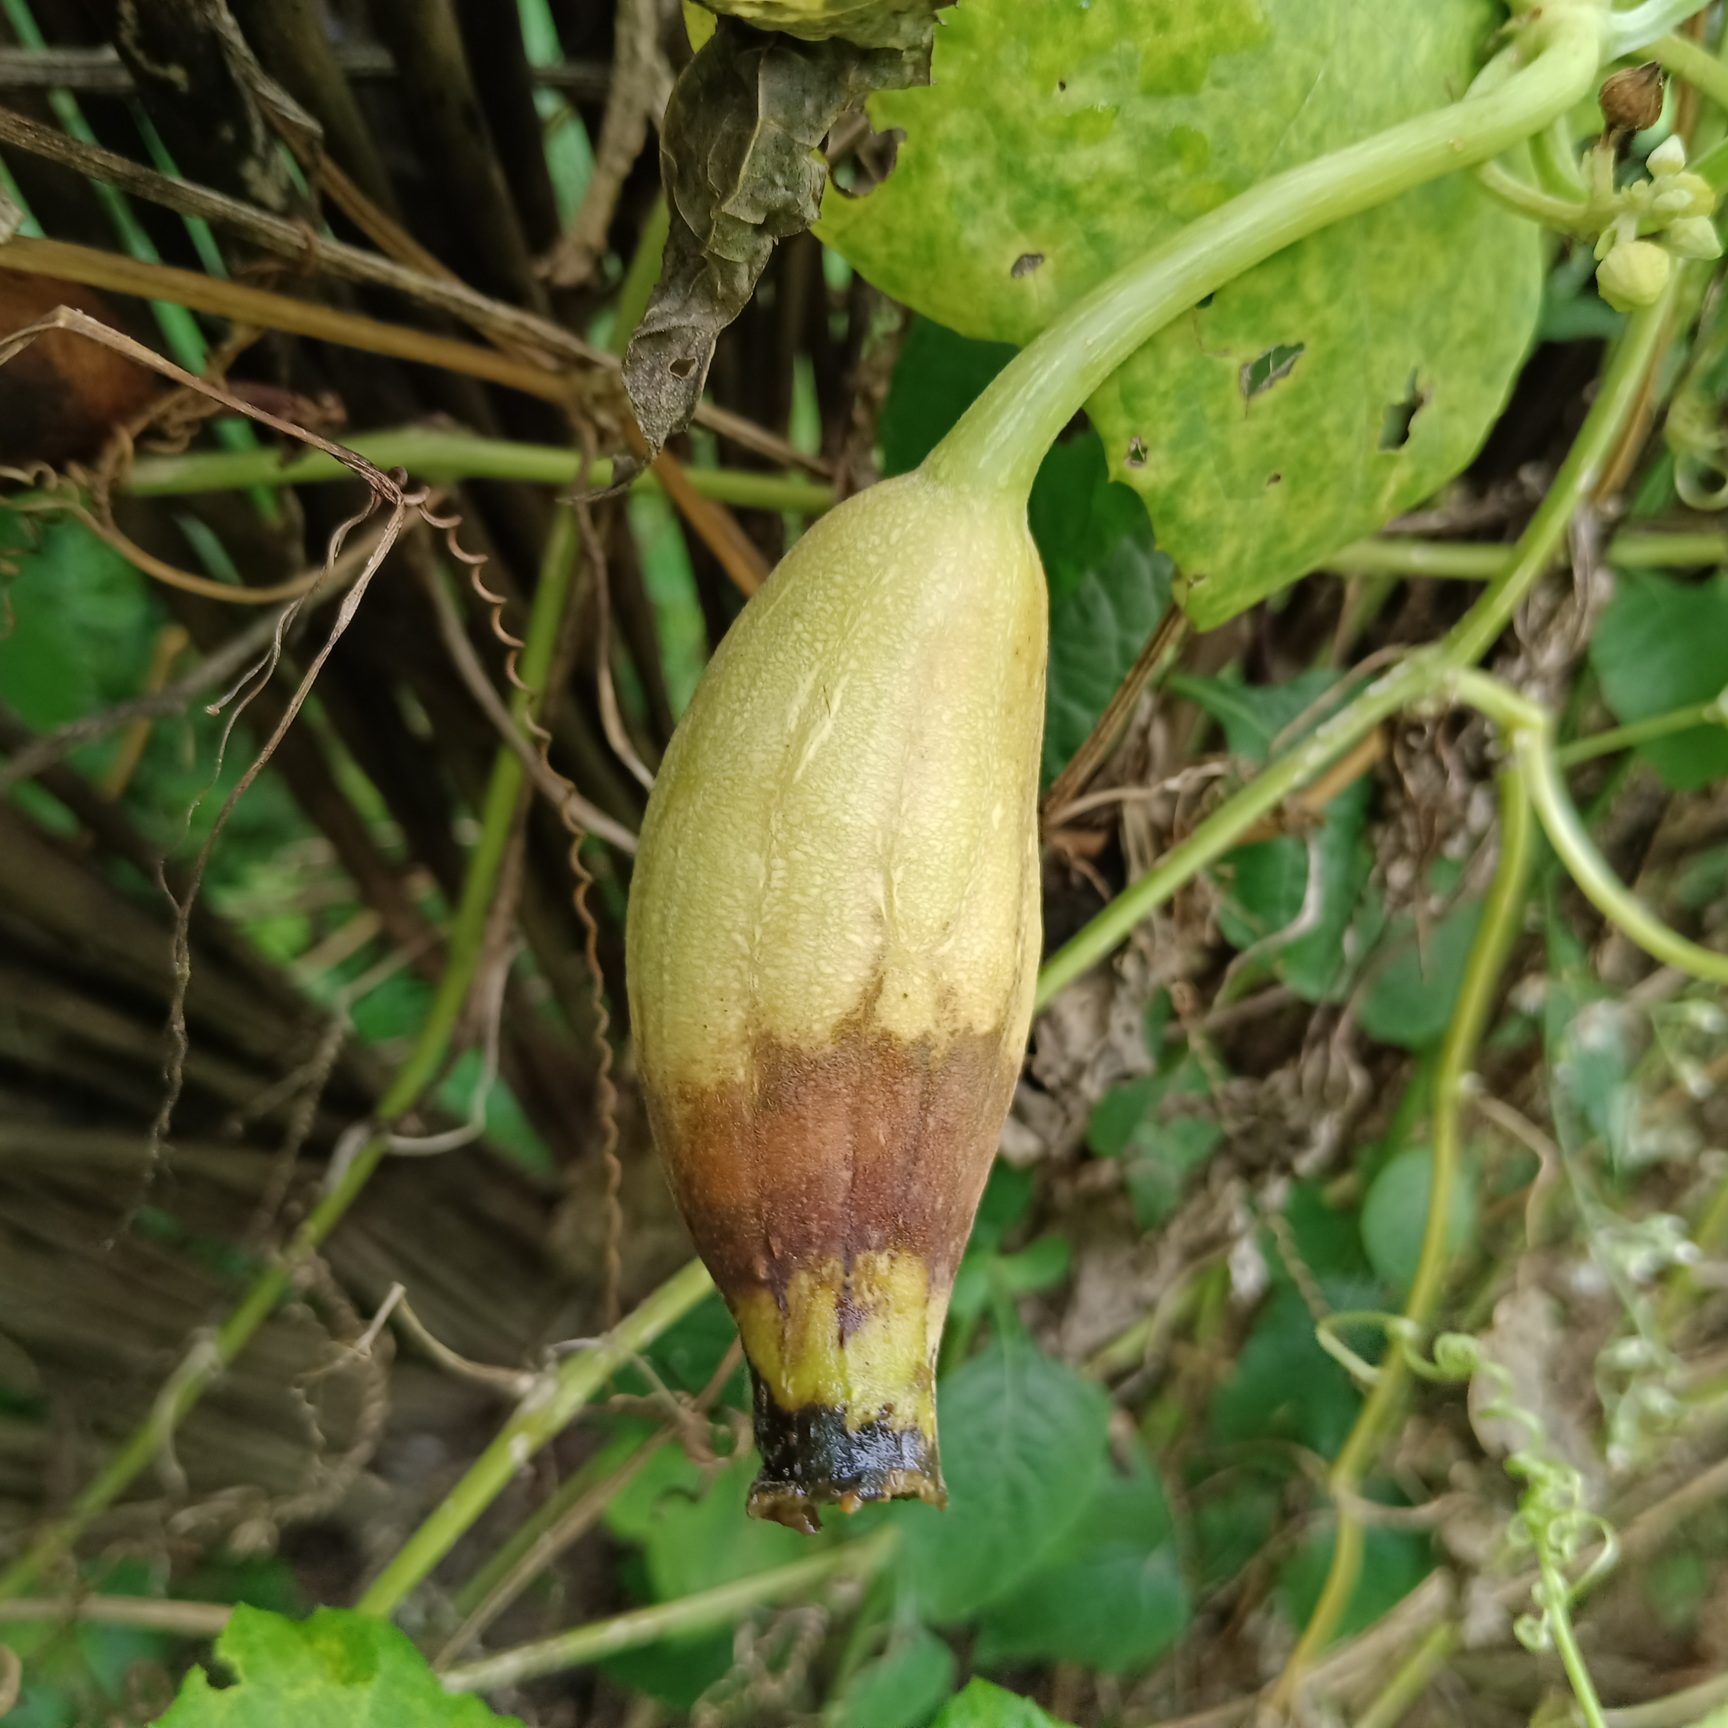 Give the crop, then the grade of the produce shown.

luffa, faulty
